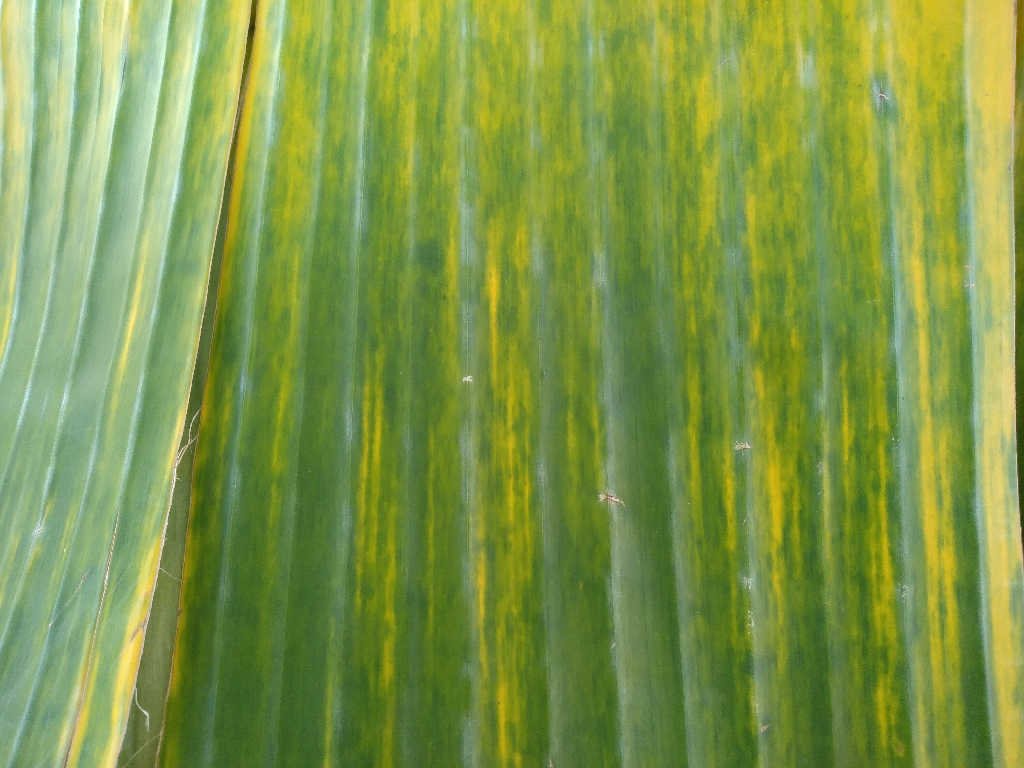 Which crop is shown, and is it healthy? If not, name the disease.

banana, fusarium wilt race 1
